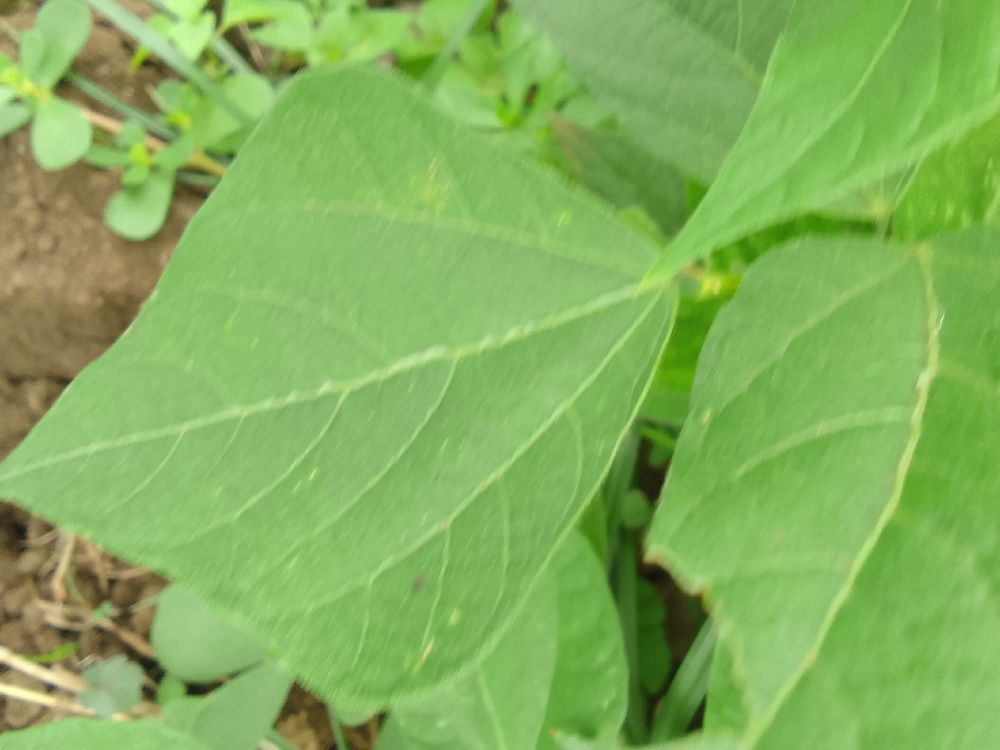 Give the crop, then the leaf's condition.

common bean, healthy
